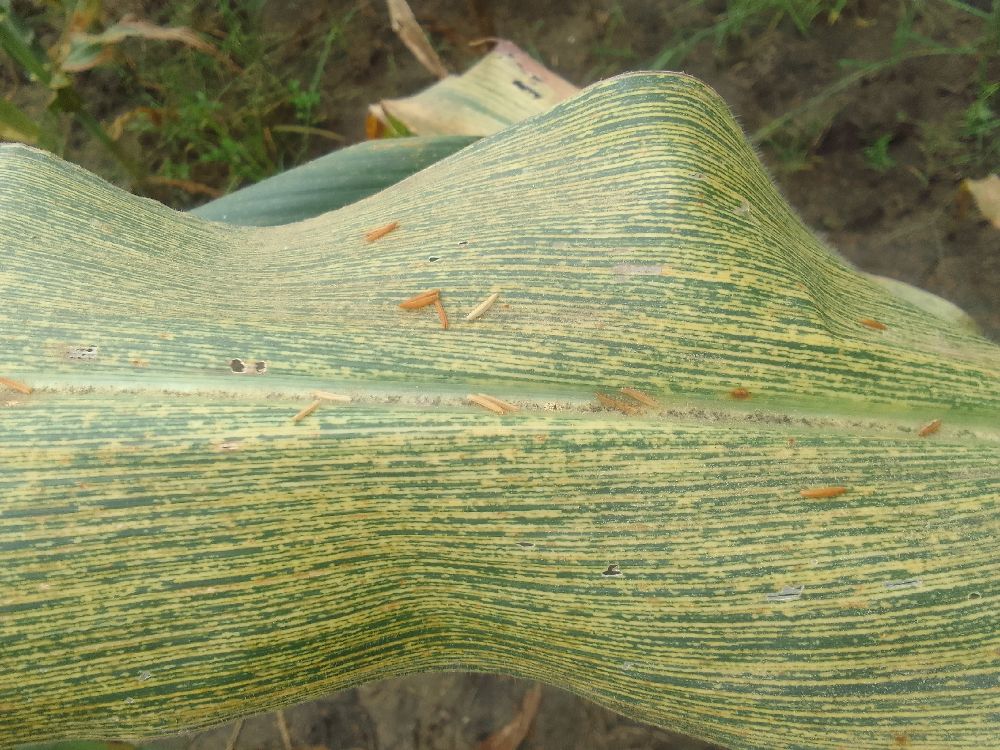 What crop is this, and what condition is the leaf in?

maize, maize streak virus
